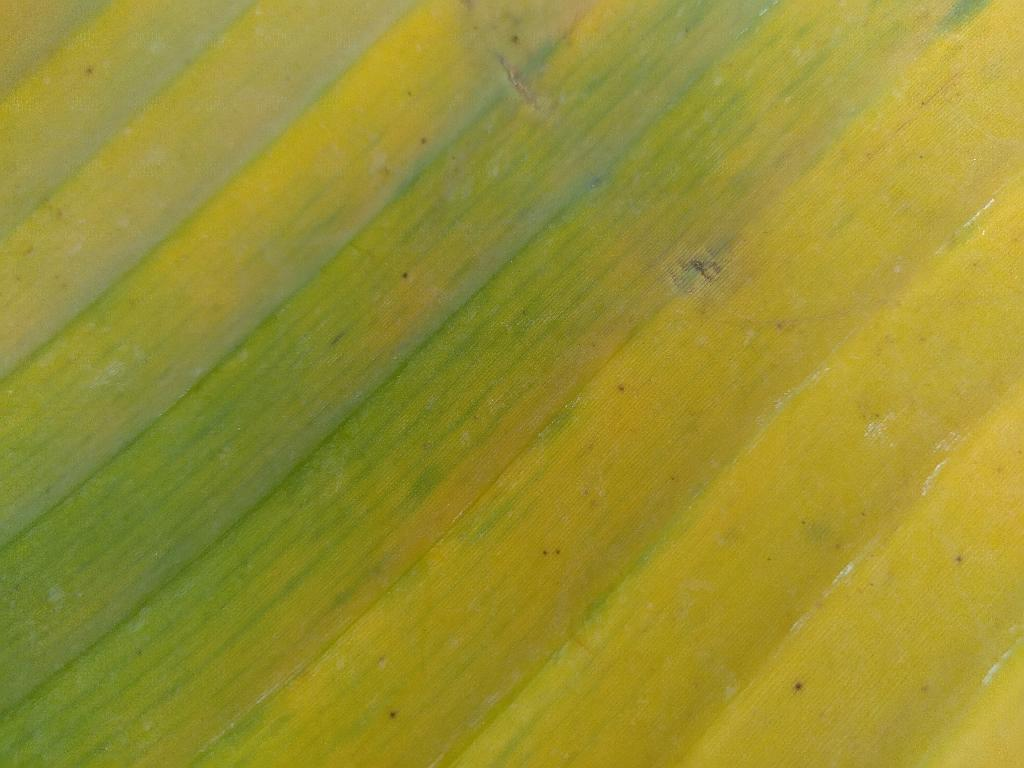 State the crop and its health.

banana, fusarium wilt race 1
